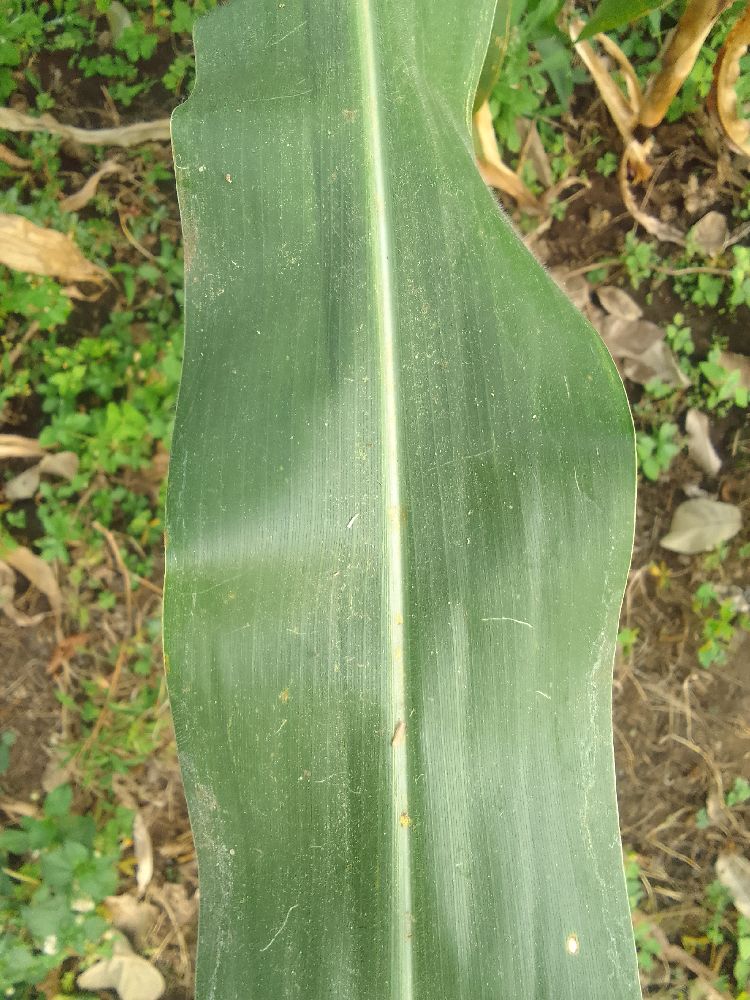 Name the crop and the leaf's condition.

maize, healthy
